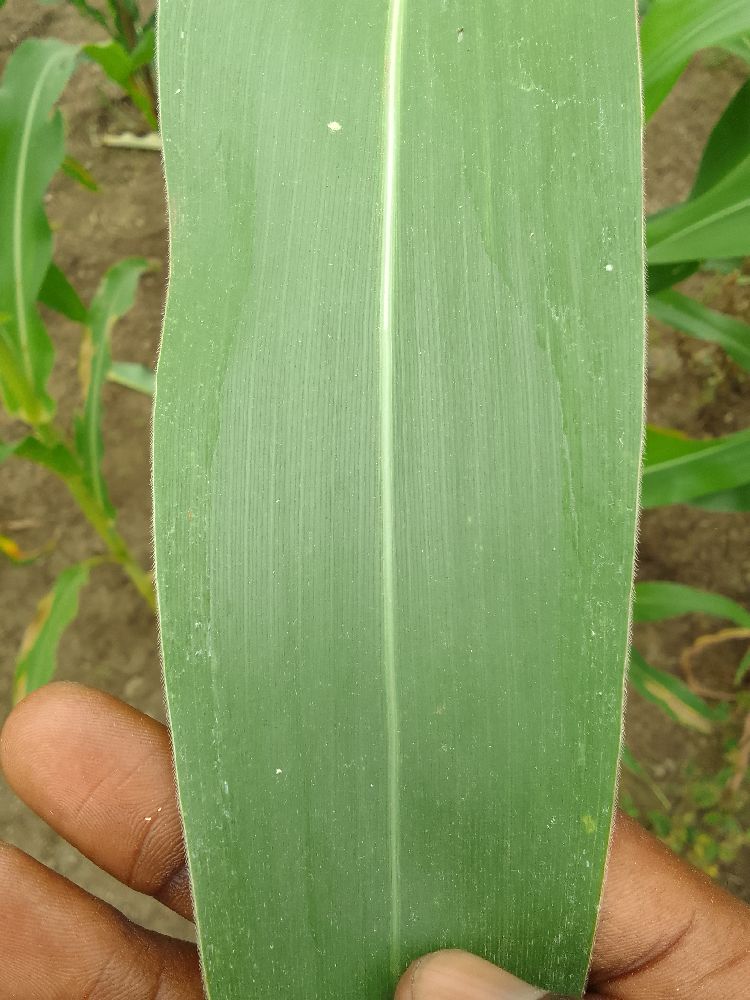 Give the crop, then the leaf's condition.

maize, healthy
